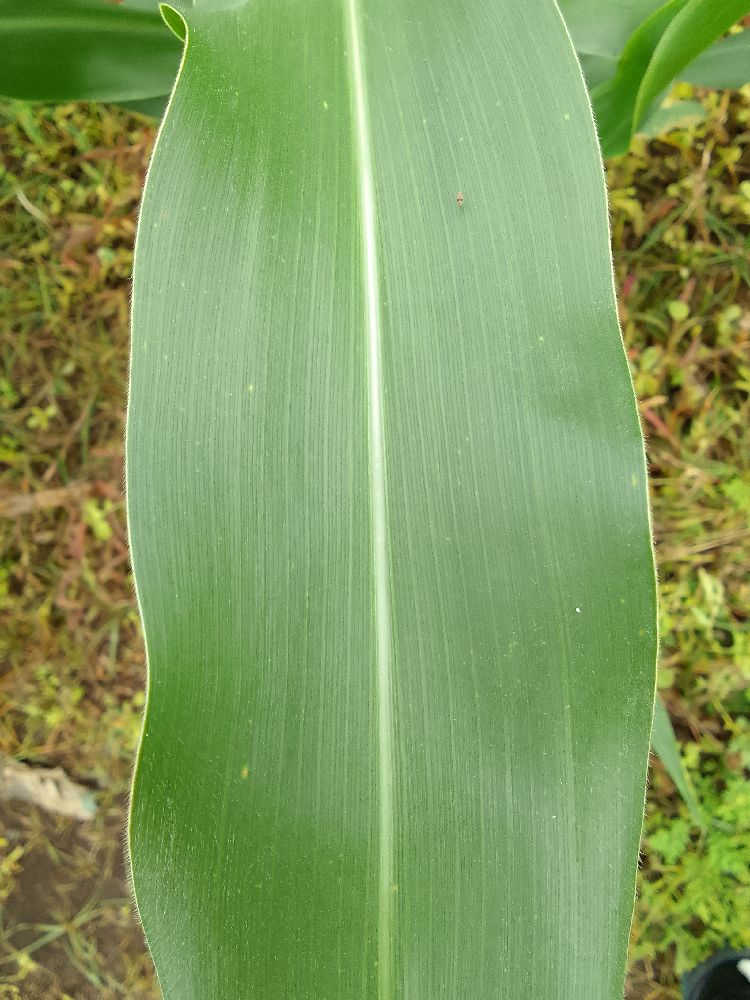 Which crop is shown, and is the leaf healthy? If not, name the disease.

maize, healthy
